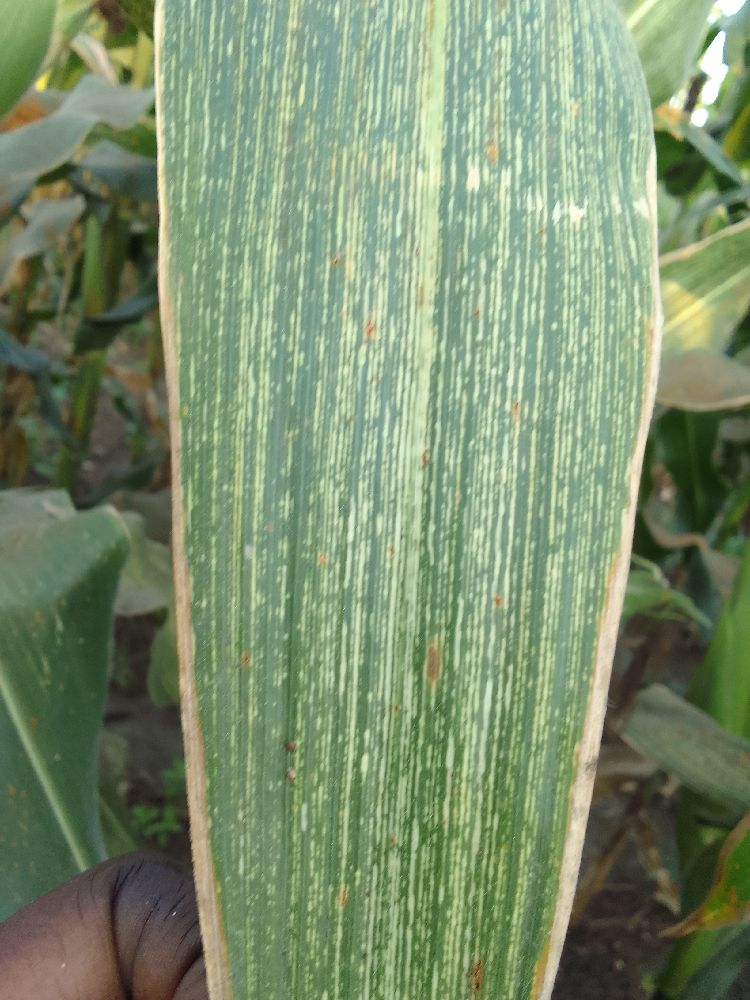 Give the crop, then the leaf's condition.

maize, maize streak virus
